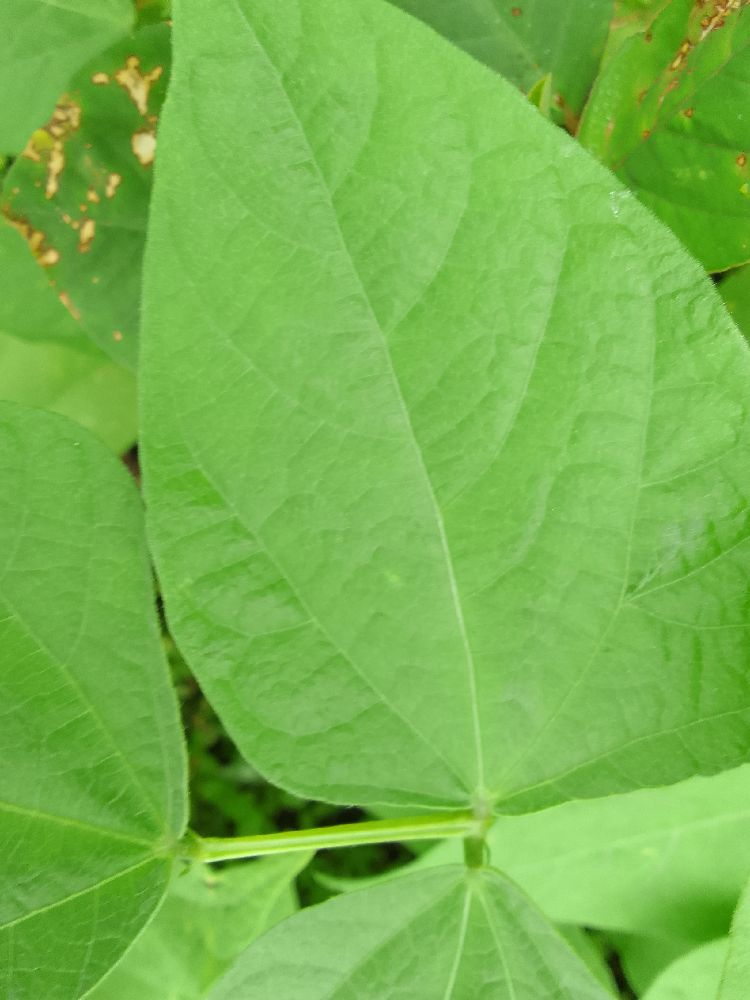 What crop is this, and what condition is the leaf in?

common bean, healthy
